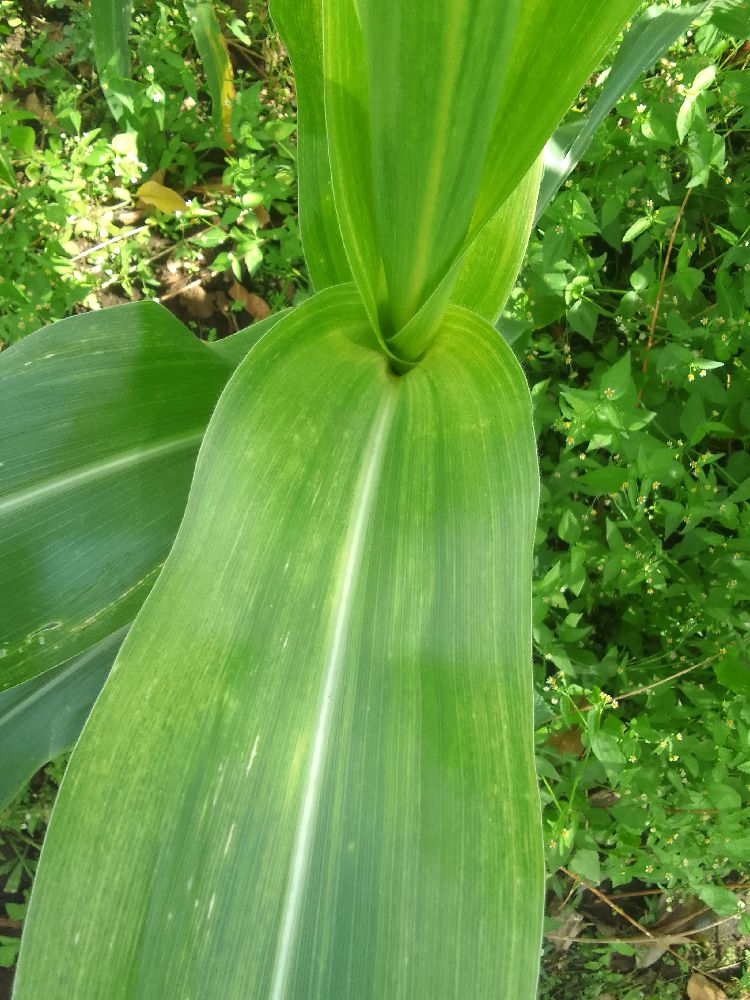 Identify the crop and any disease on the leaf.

maize, maize lethal necrosis
